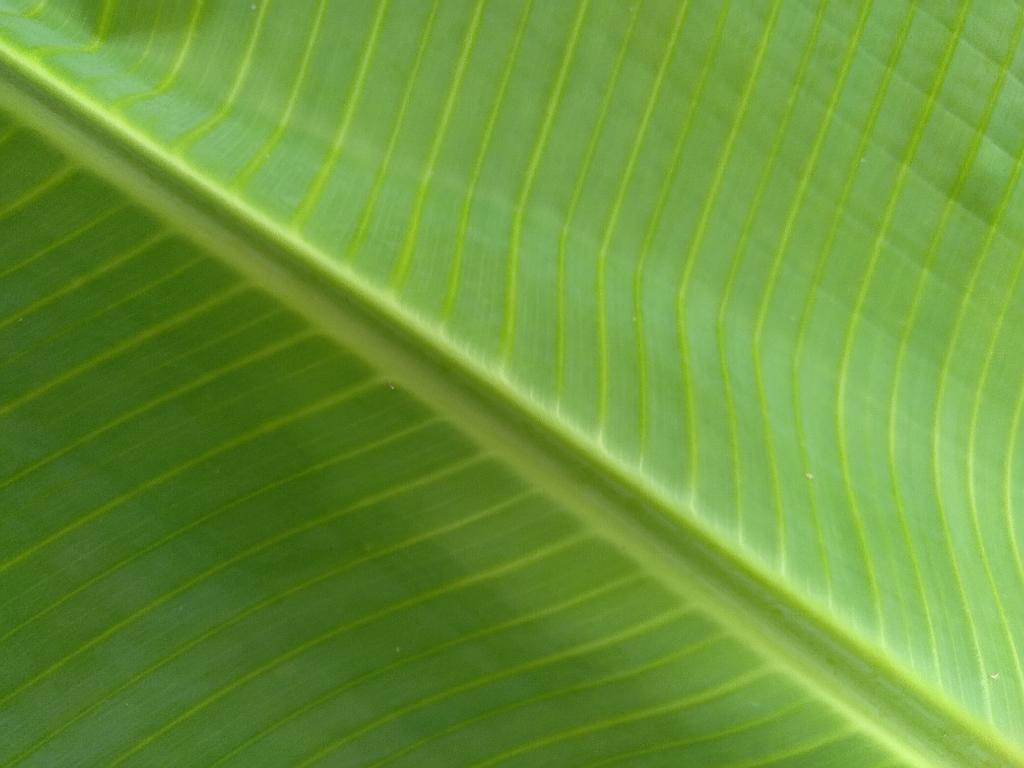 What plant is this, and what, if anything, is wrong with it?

banana, healthy
